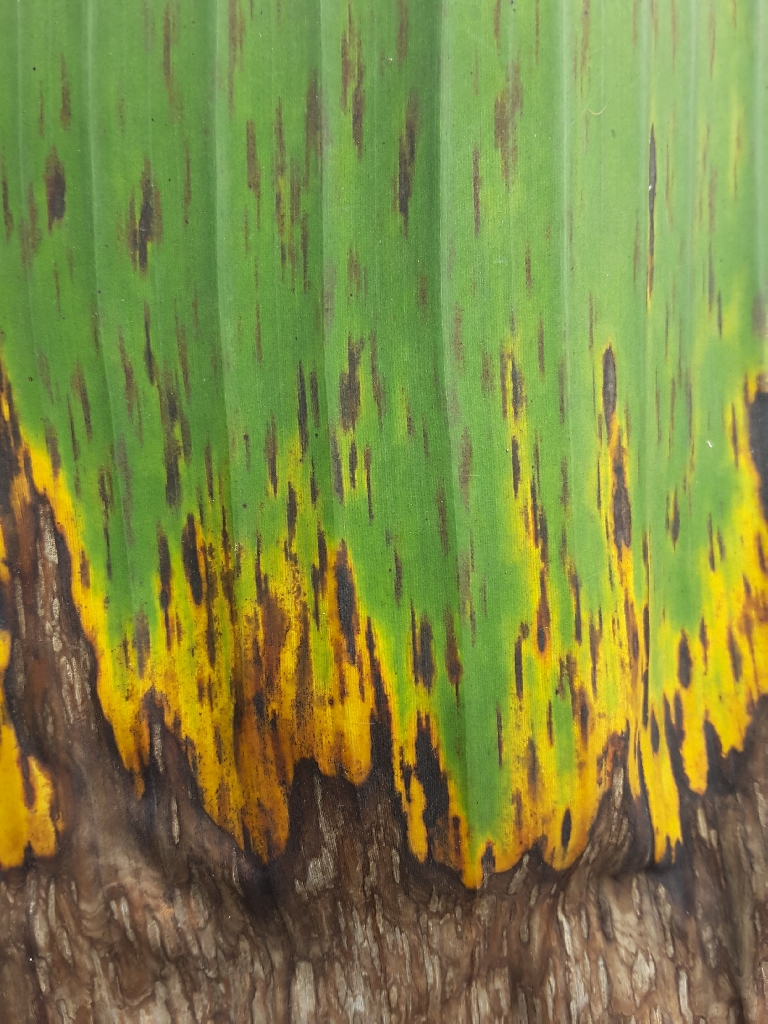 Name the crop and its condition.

banana, black sigatoka
